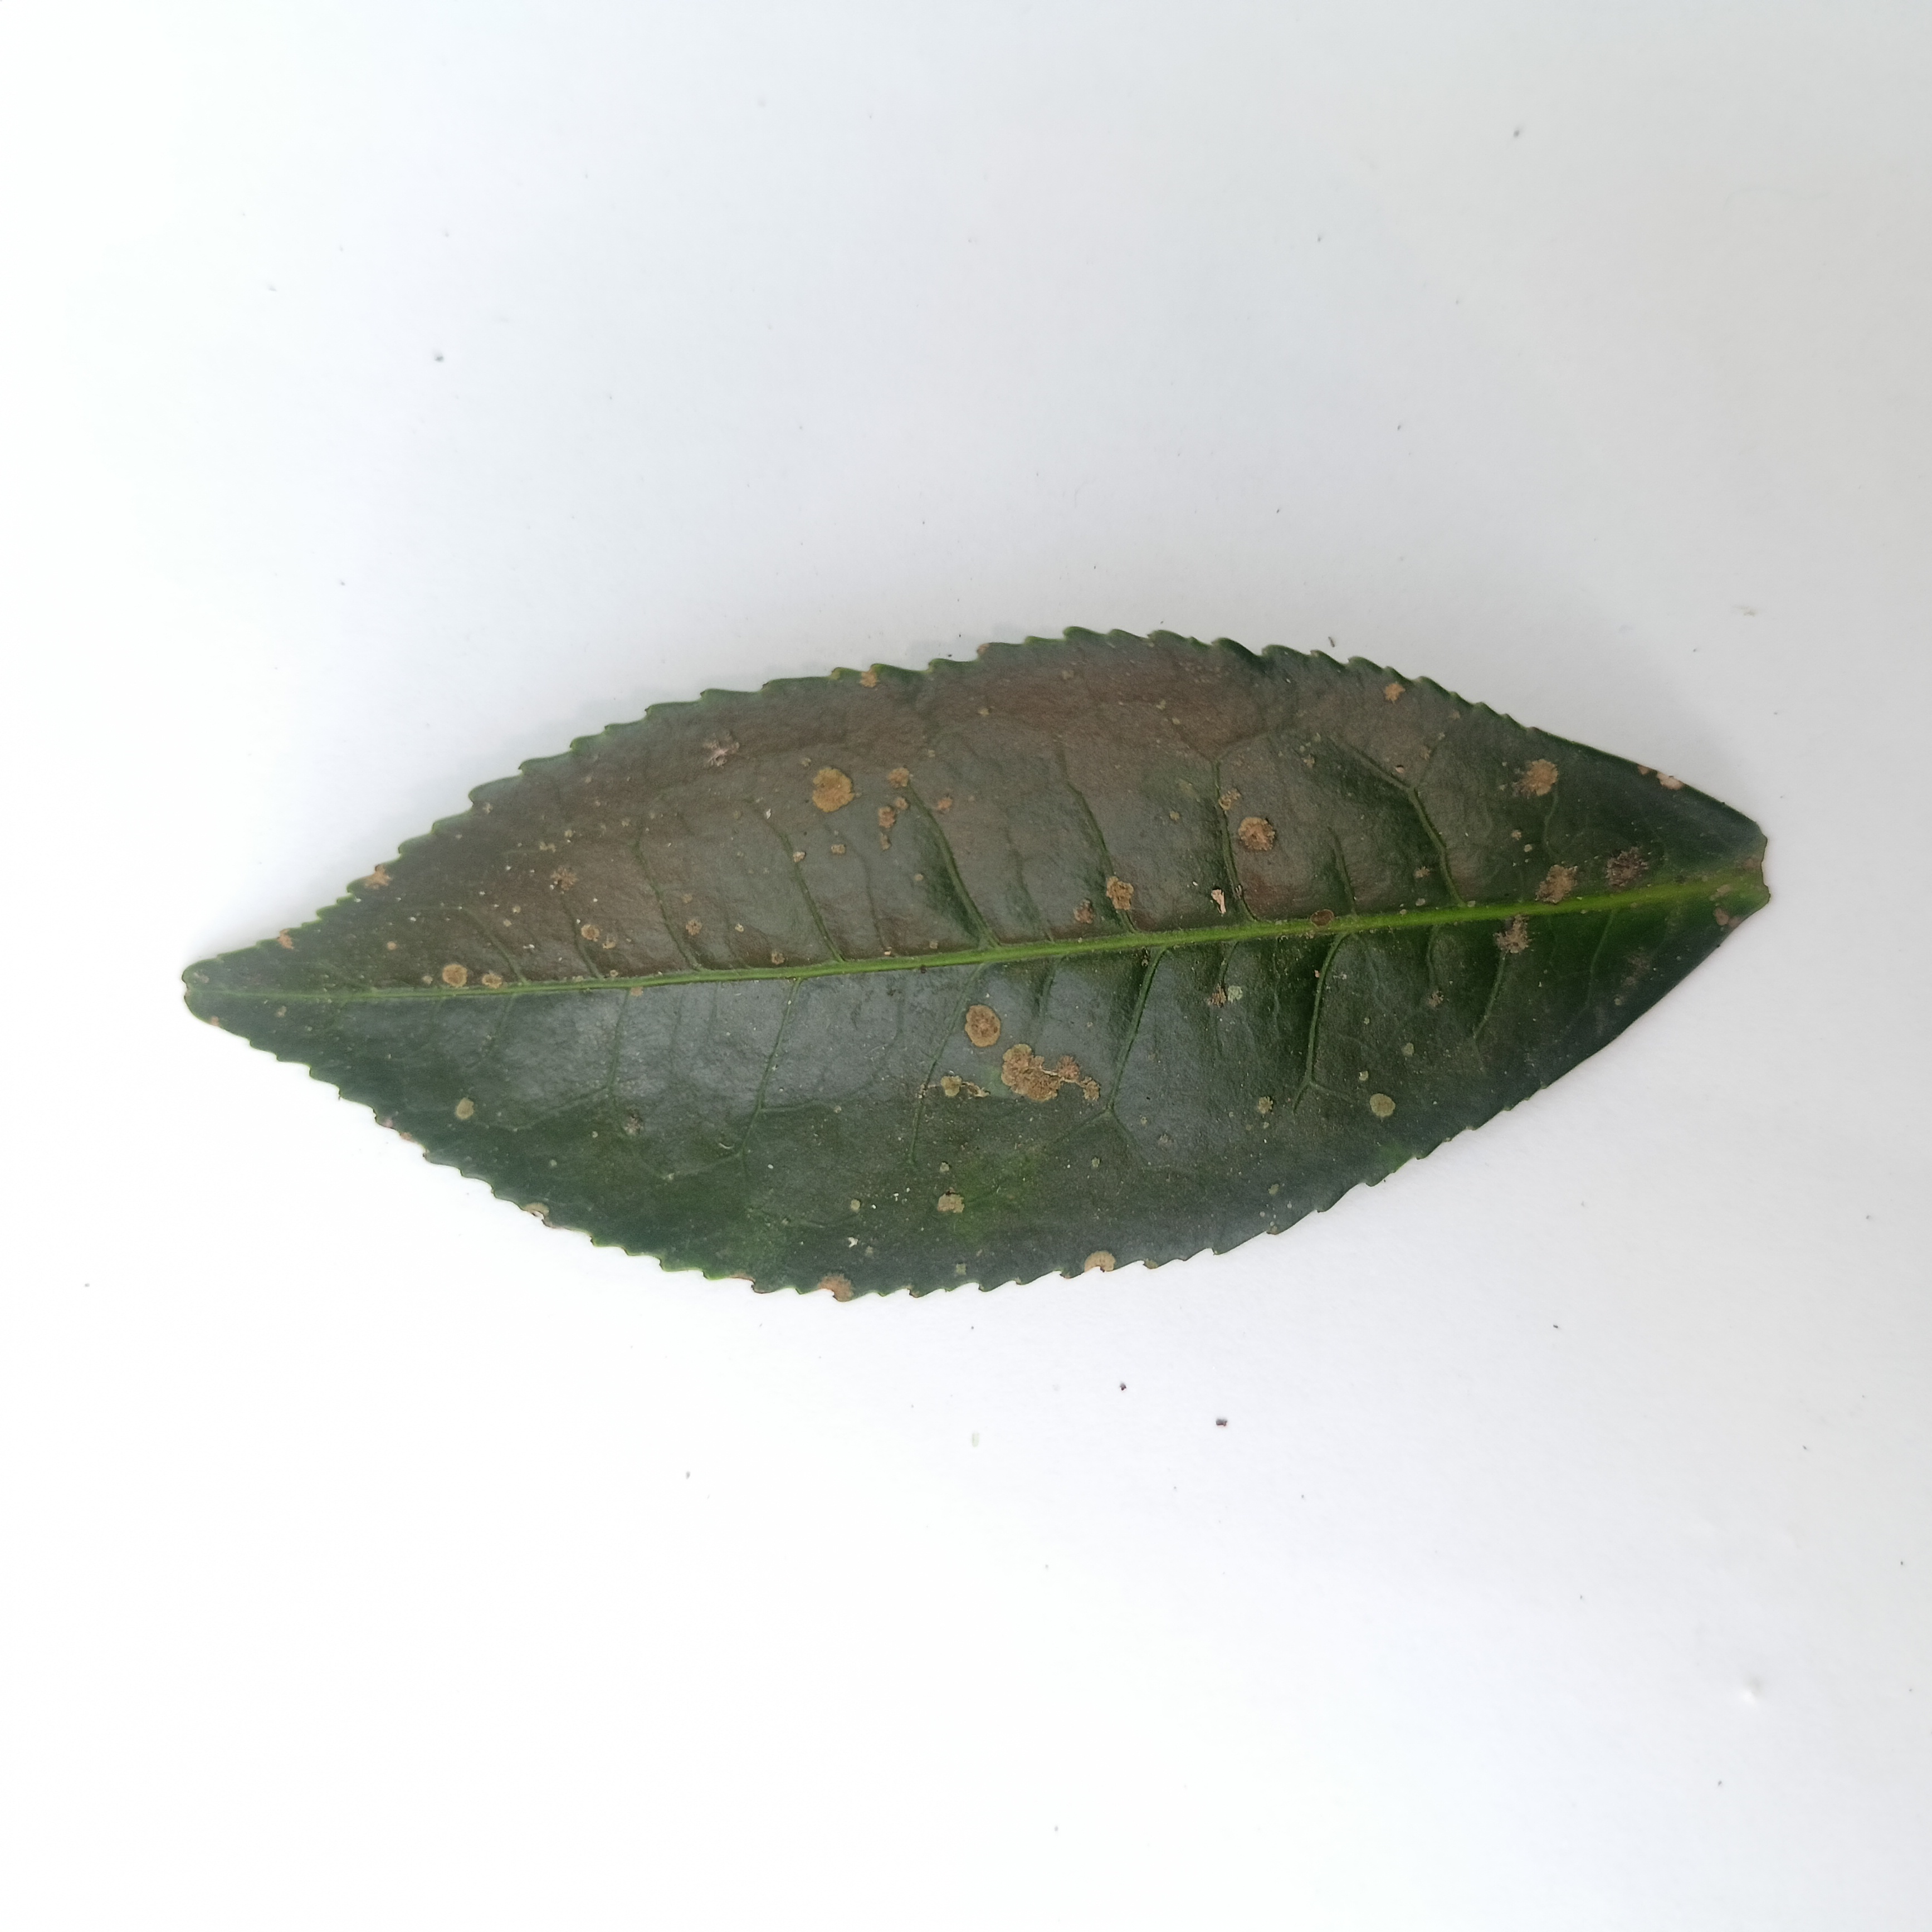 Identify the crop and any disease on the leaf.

tea, algal leaf
